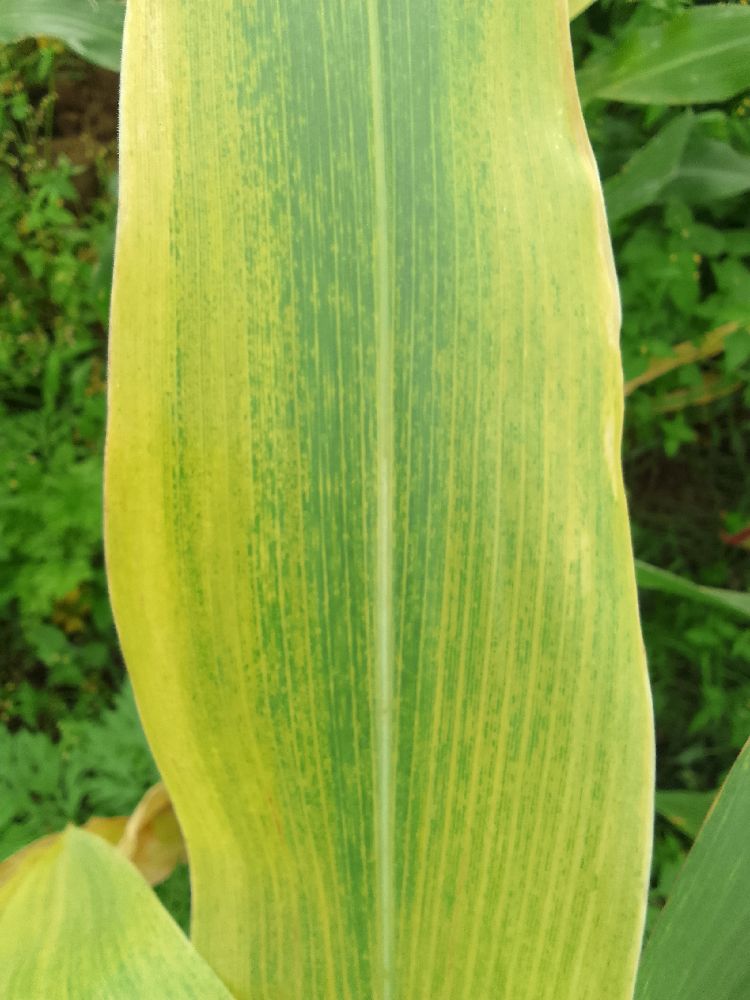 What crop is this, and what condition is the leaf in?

maize, maize lethal necrosis
